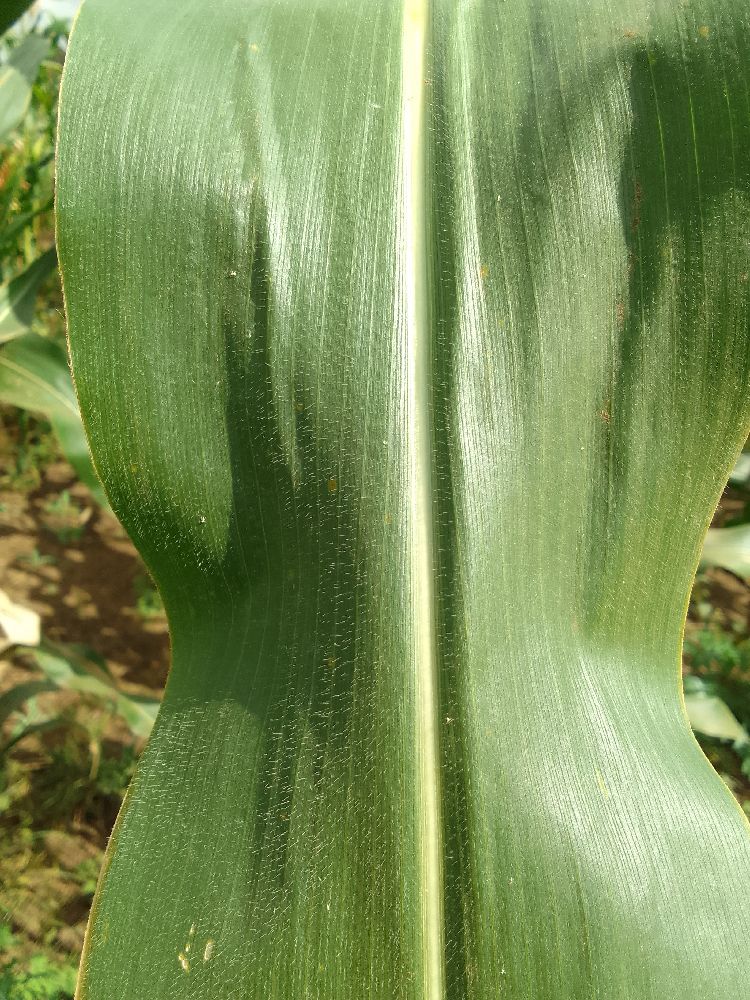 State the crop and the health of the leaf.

maize, healthy
